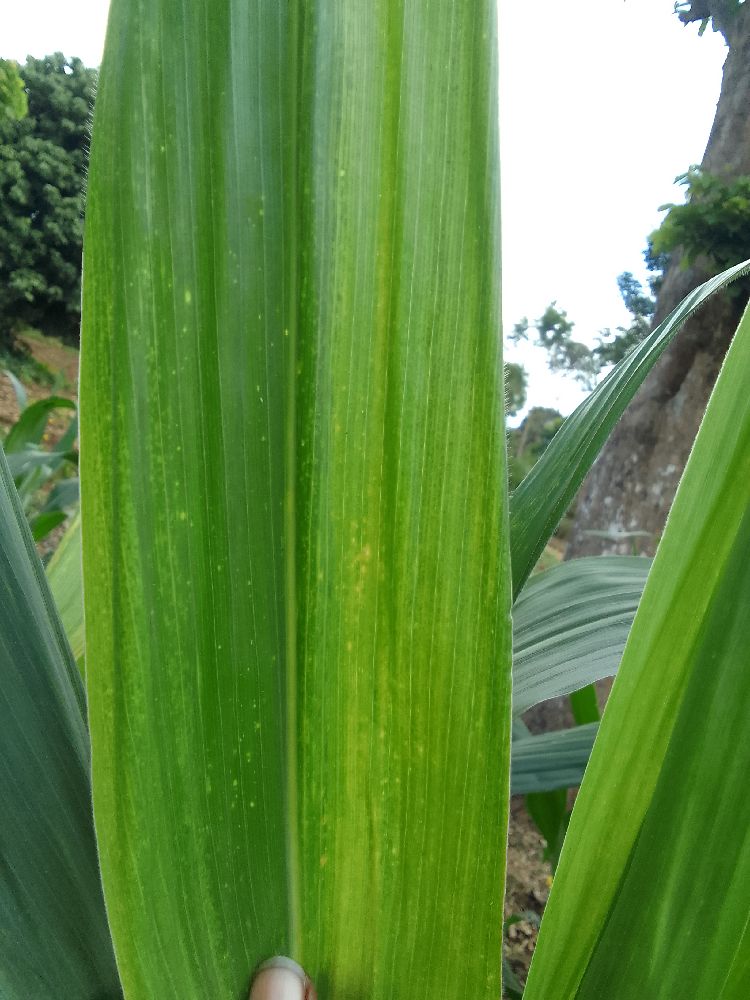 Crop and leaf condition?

maize, maize lethal necrosis
